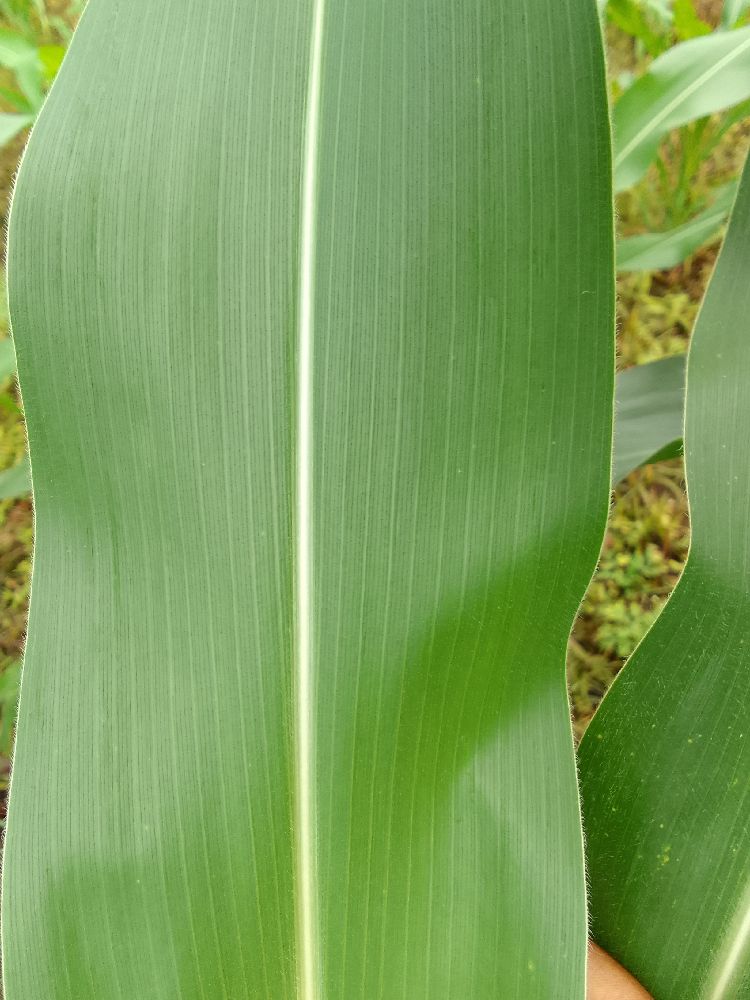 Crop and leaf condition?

maize, healthy
